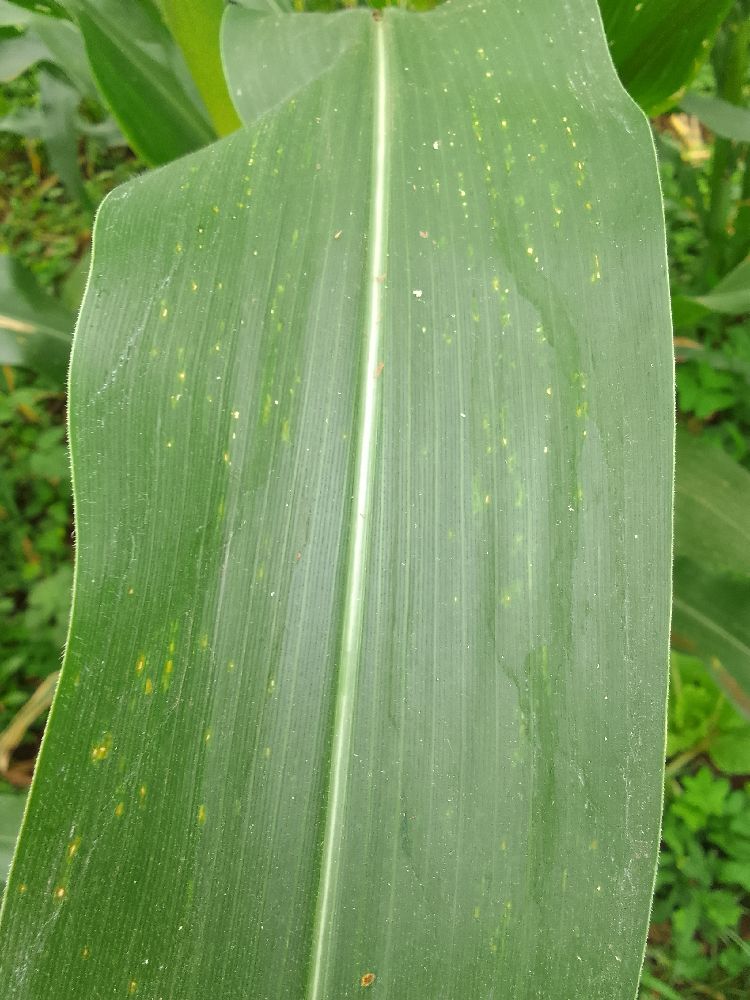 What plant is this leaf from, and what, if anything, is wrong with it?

maize, healthy
